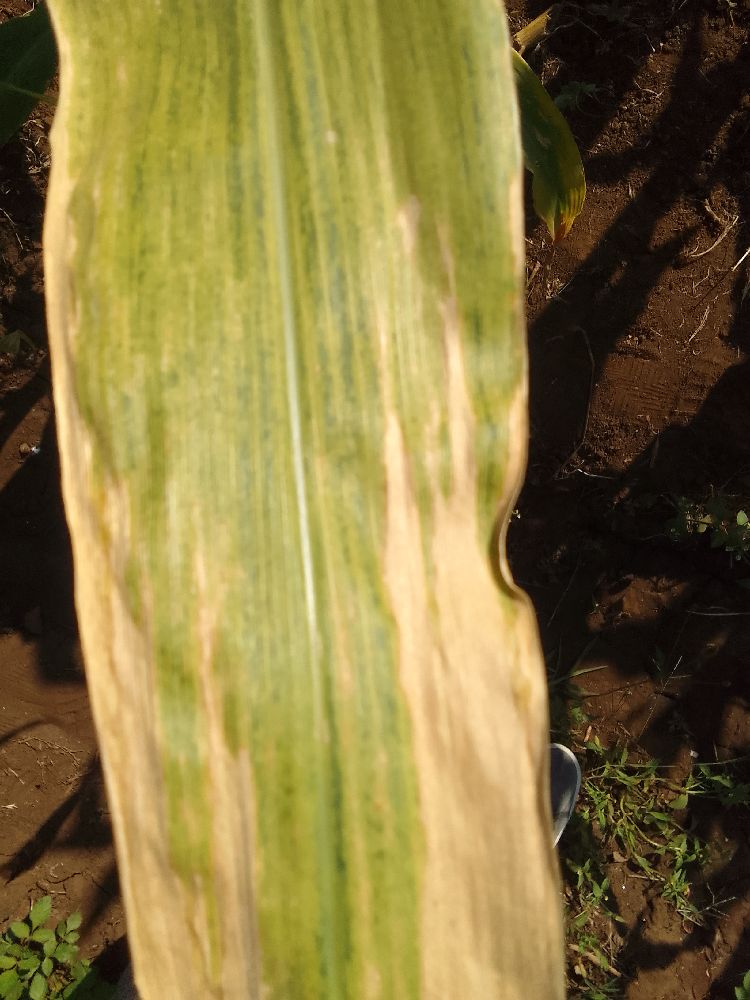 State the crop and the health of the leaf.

maize, maize lethal necrosis
